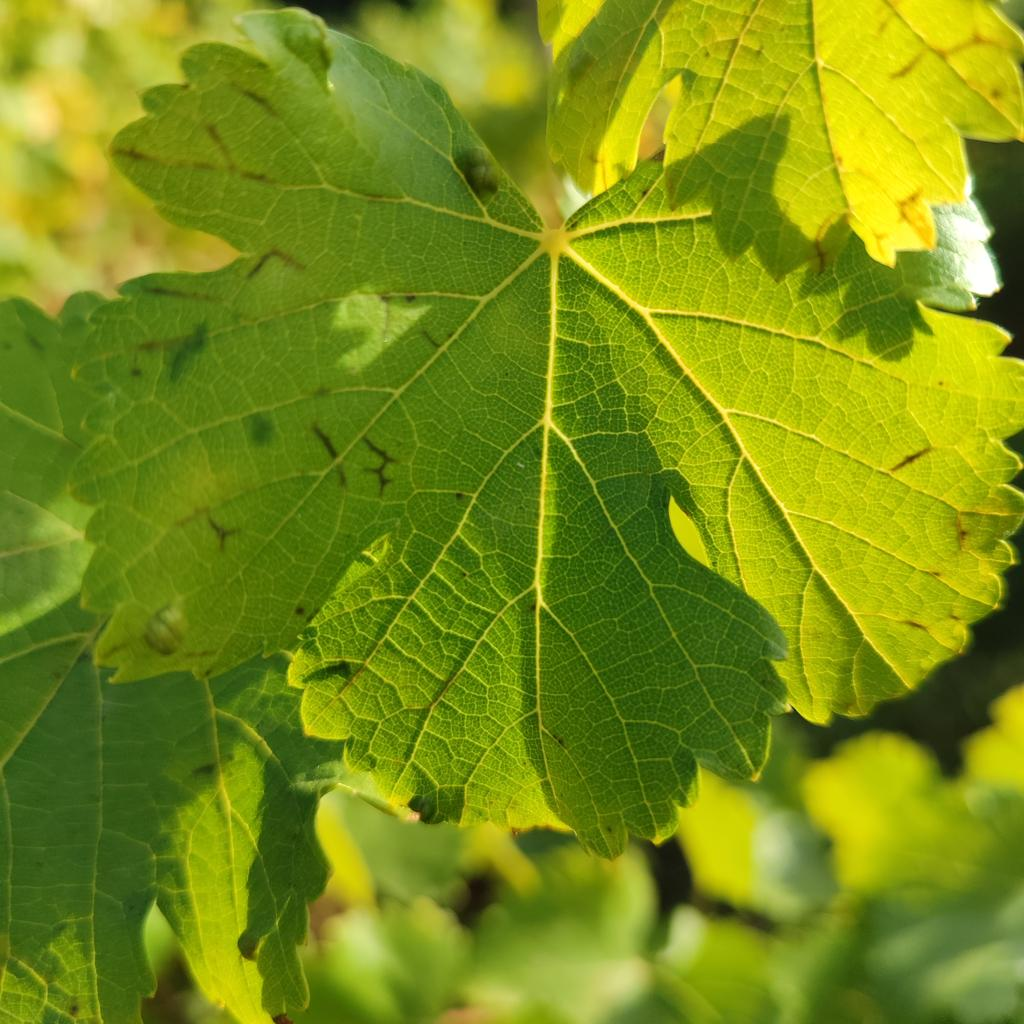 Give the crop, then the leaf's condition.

grapevine, erineum mite
